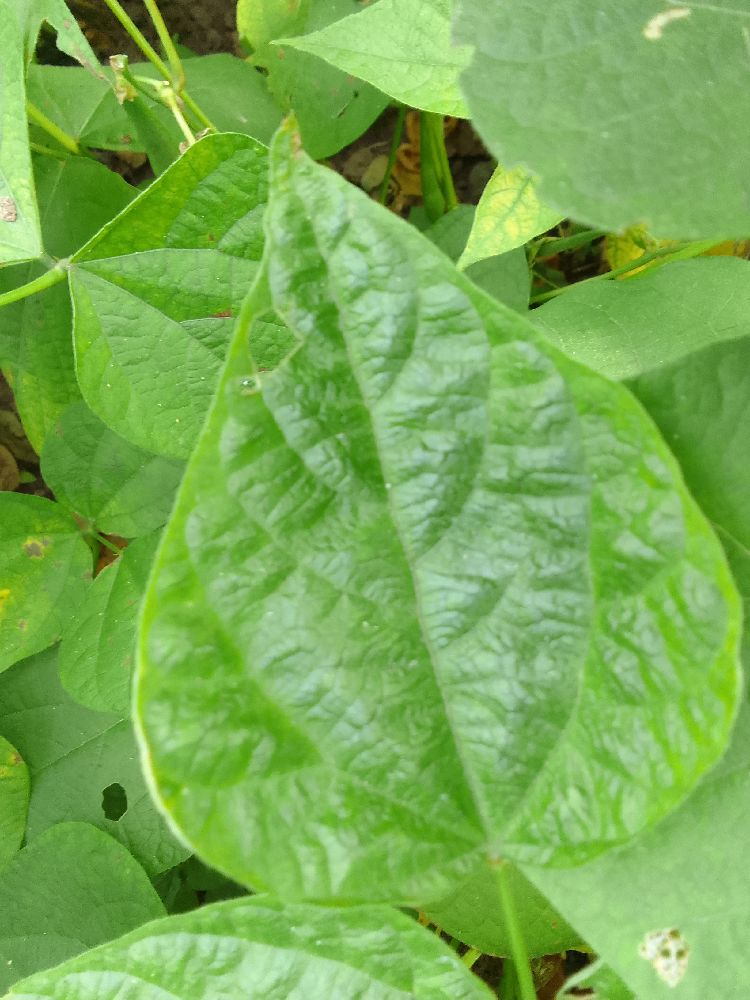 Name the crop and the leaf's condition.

common bean, healthy
